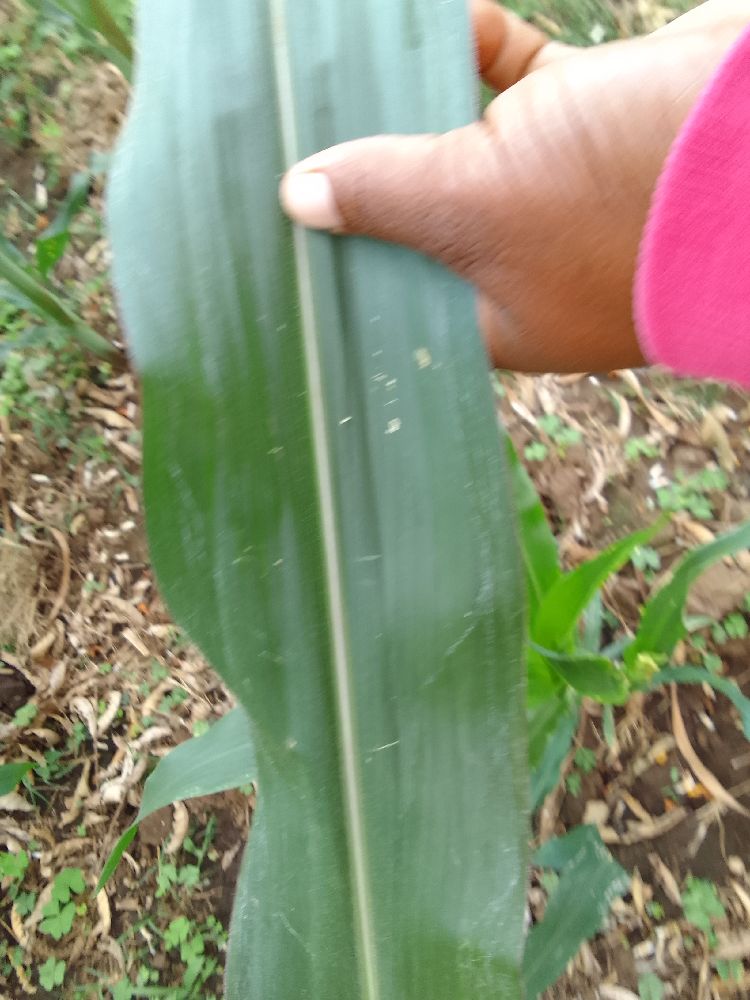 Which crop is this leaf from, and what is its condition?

maize, healthy
